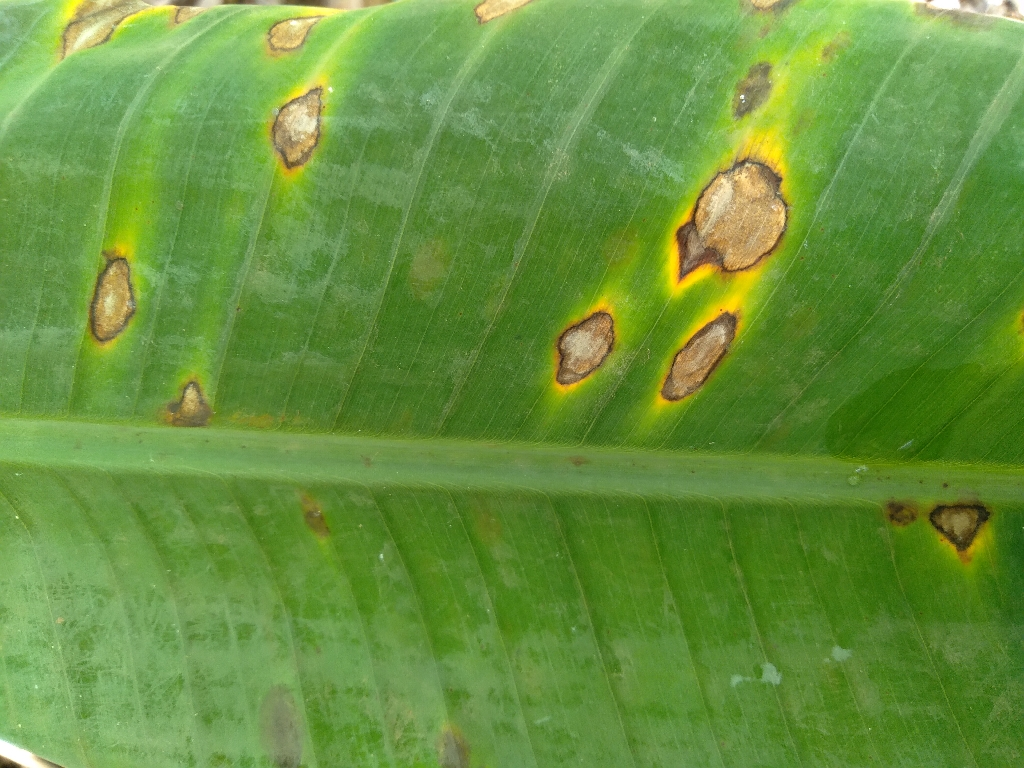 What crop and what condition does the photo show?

banana, black sigatoka
